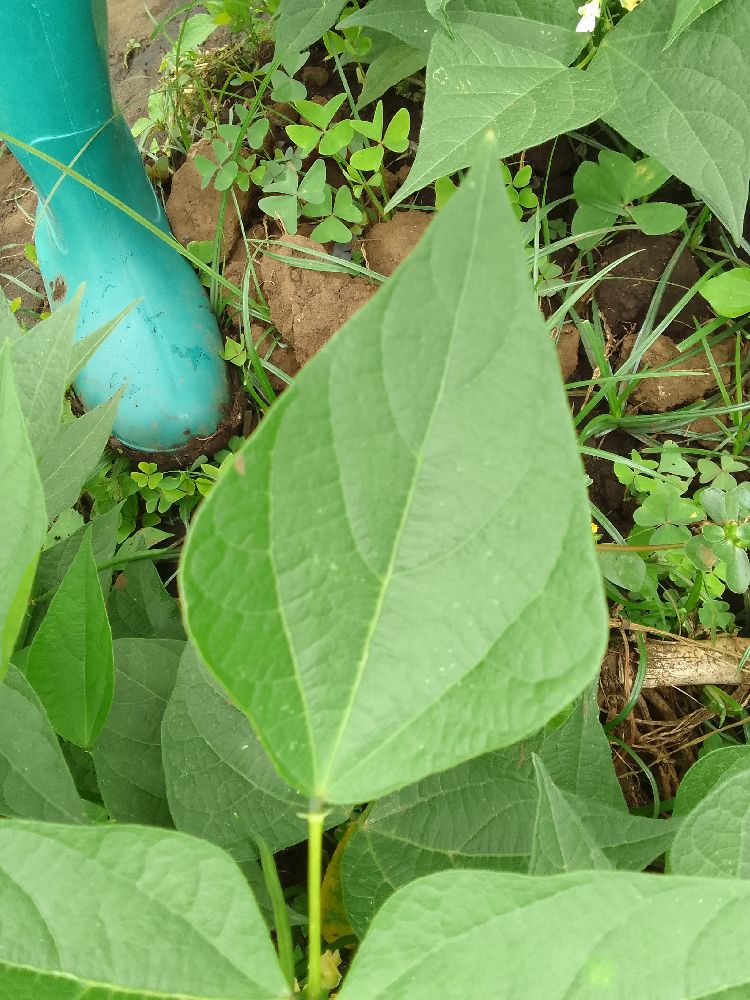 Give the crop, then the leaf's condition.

common bean, healthy
